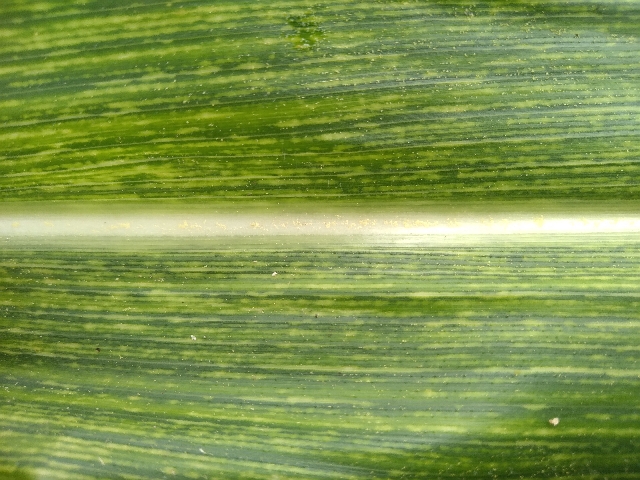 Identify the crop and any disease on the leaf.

maize, maize streak virus
